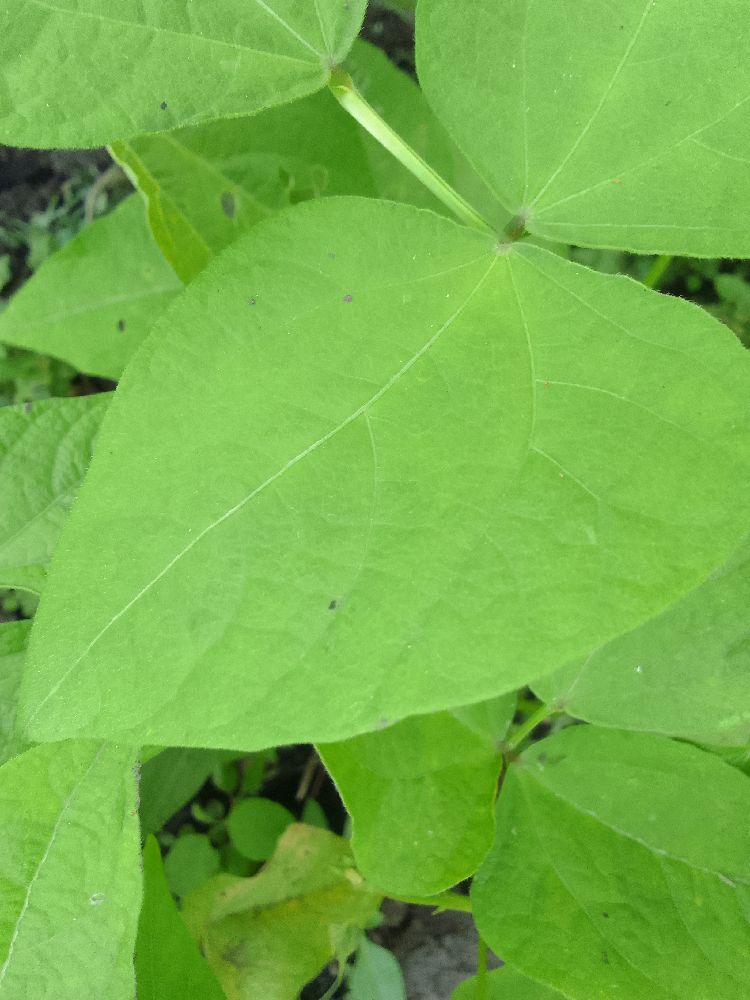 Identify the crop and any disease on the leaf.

common bean, healthy
